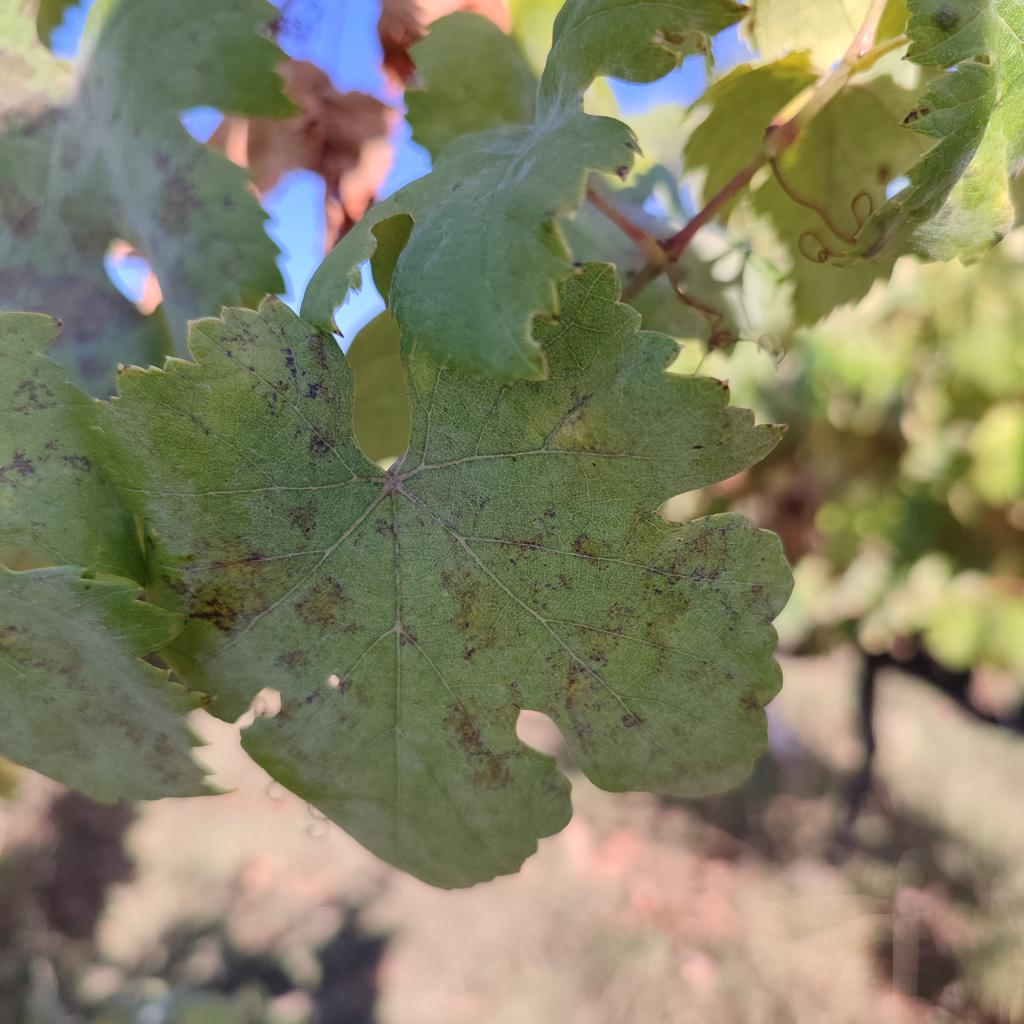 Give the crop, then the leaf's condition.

grapevine, powdery mildew
